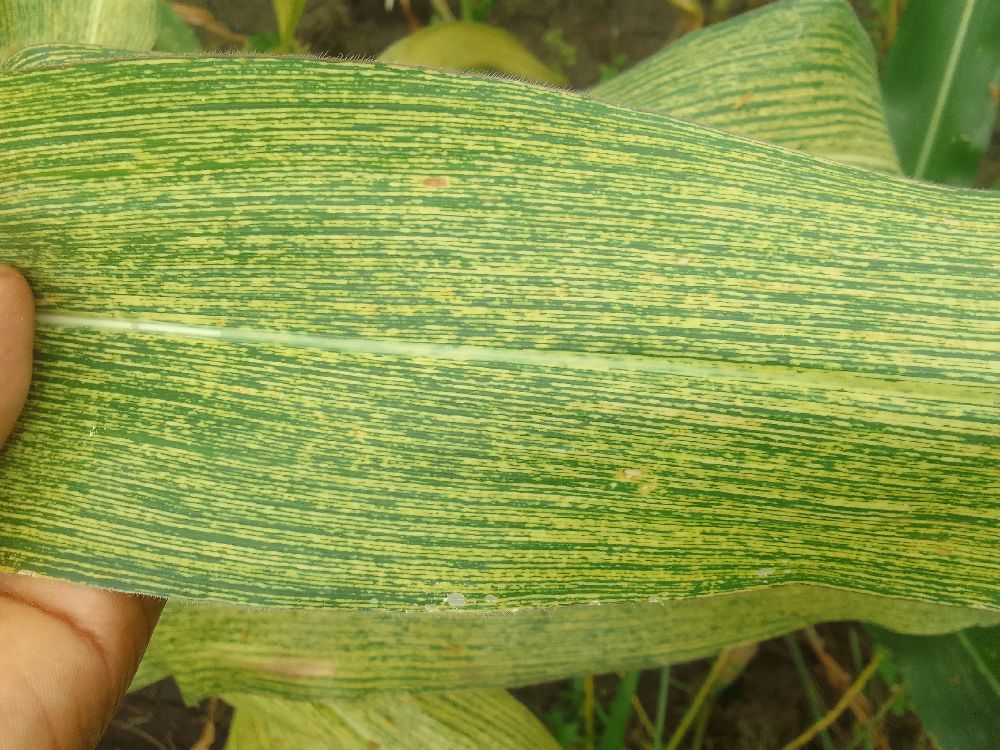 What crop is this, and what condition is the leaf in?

maize, maize streak virus
